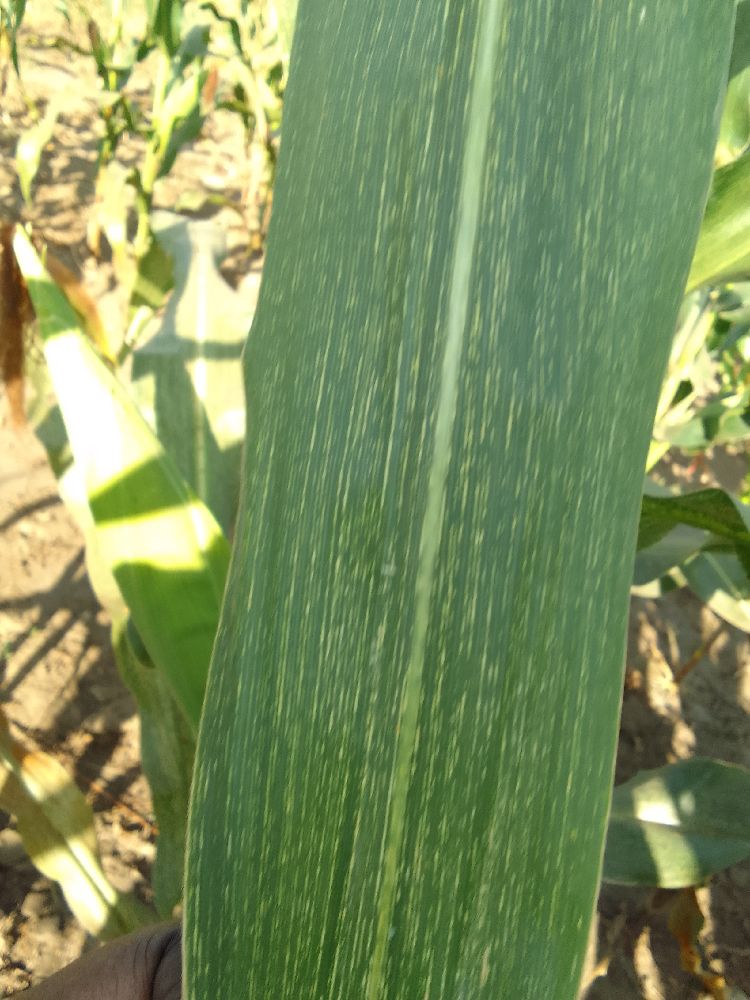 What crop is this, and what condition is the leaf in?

maize, maize streak virus
